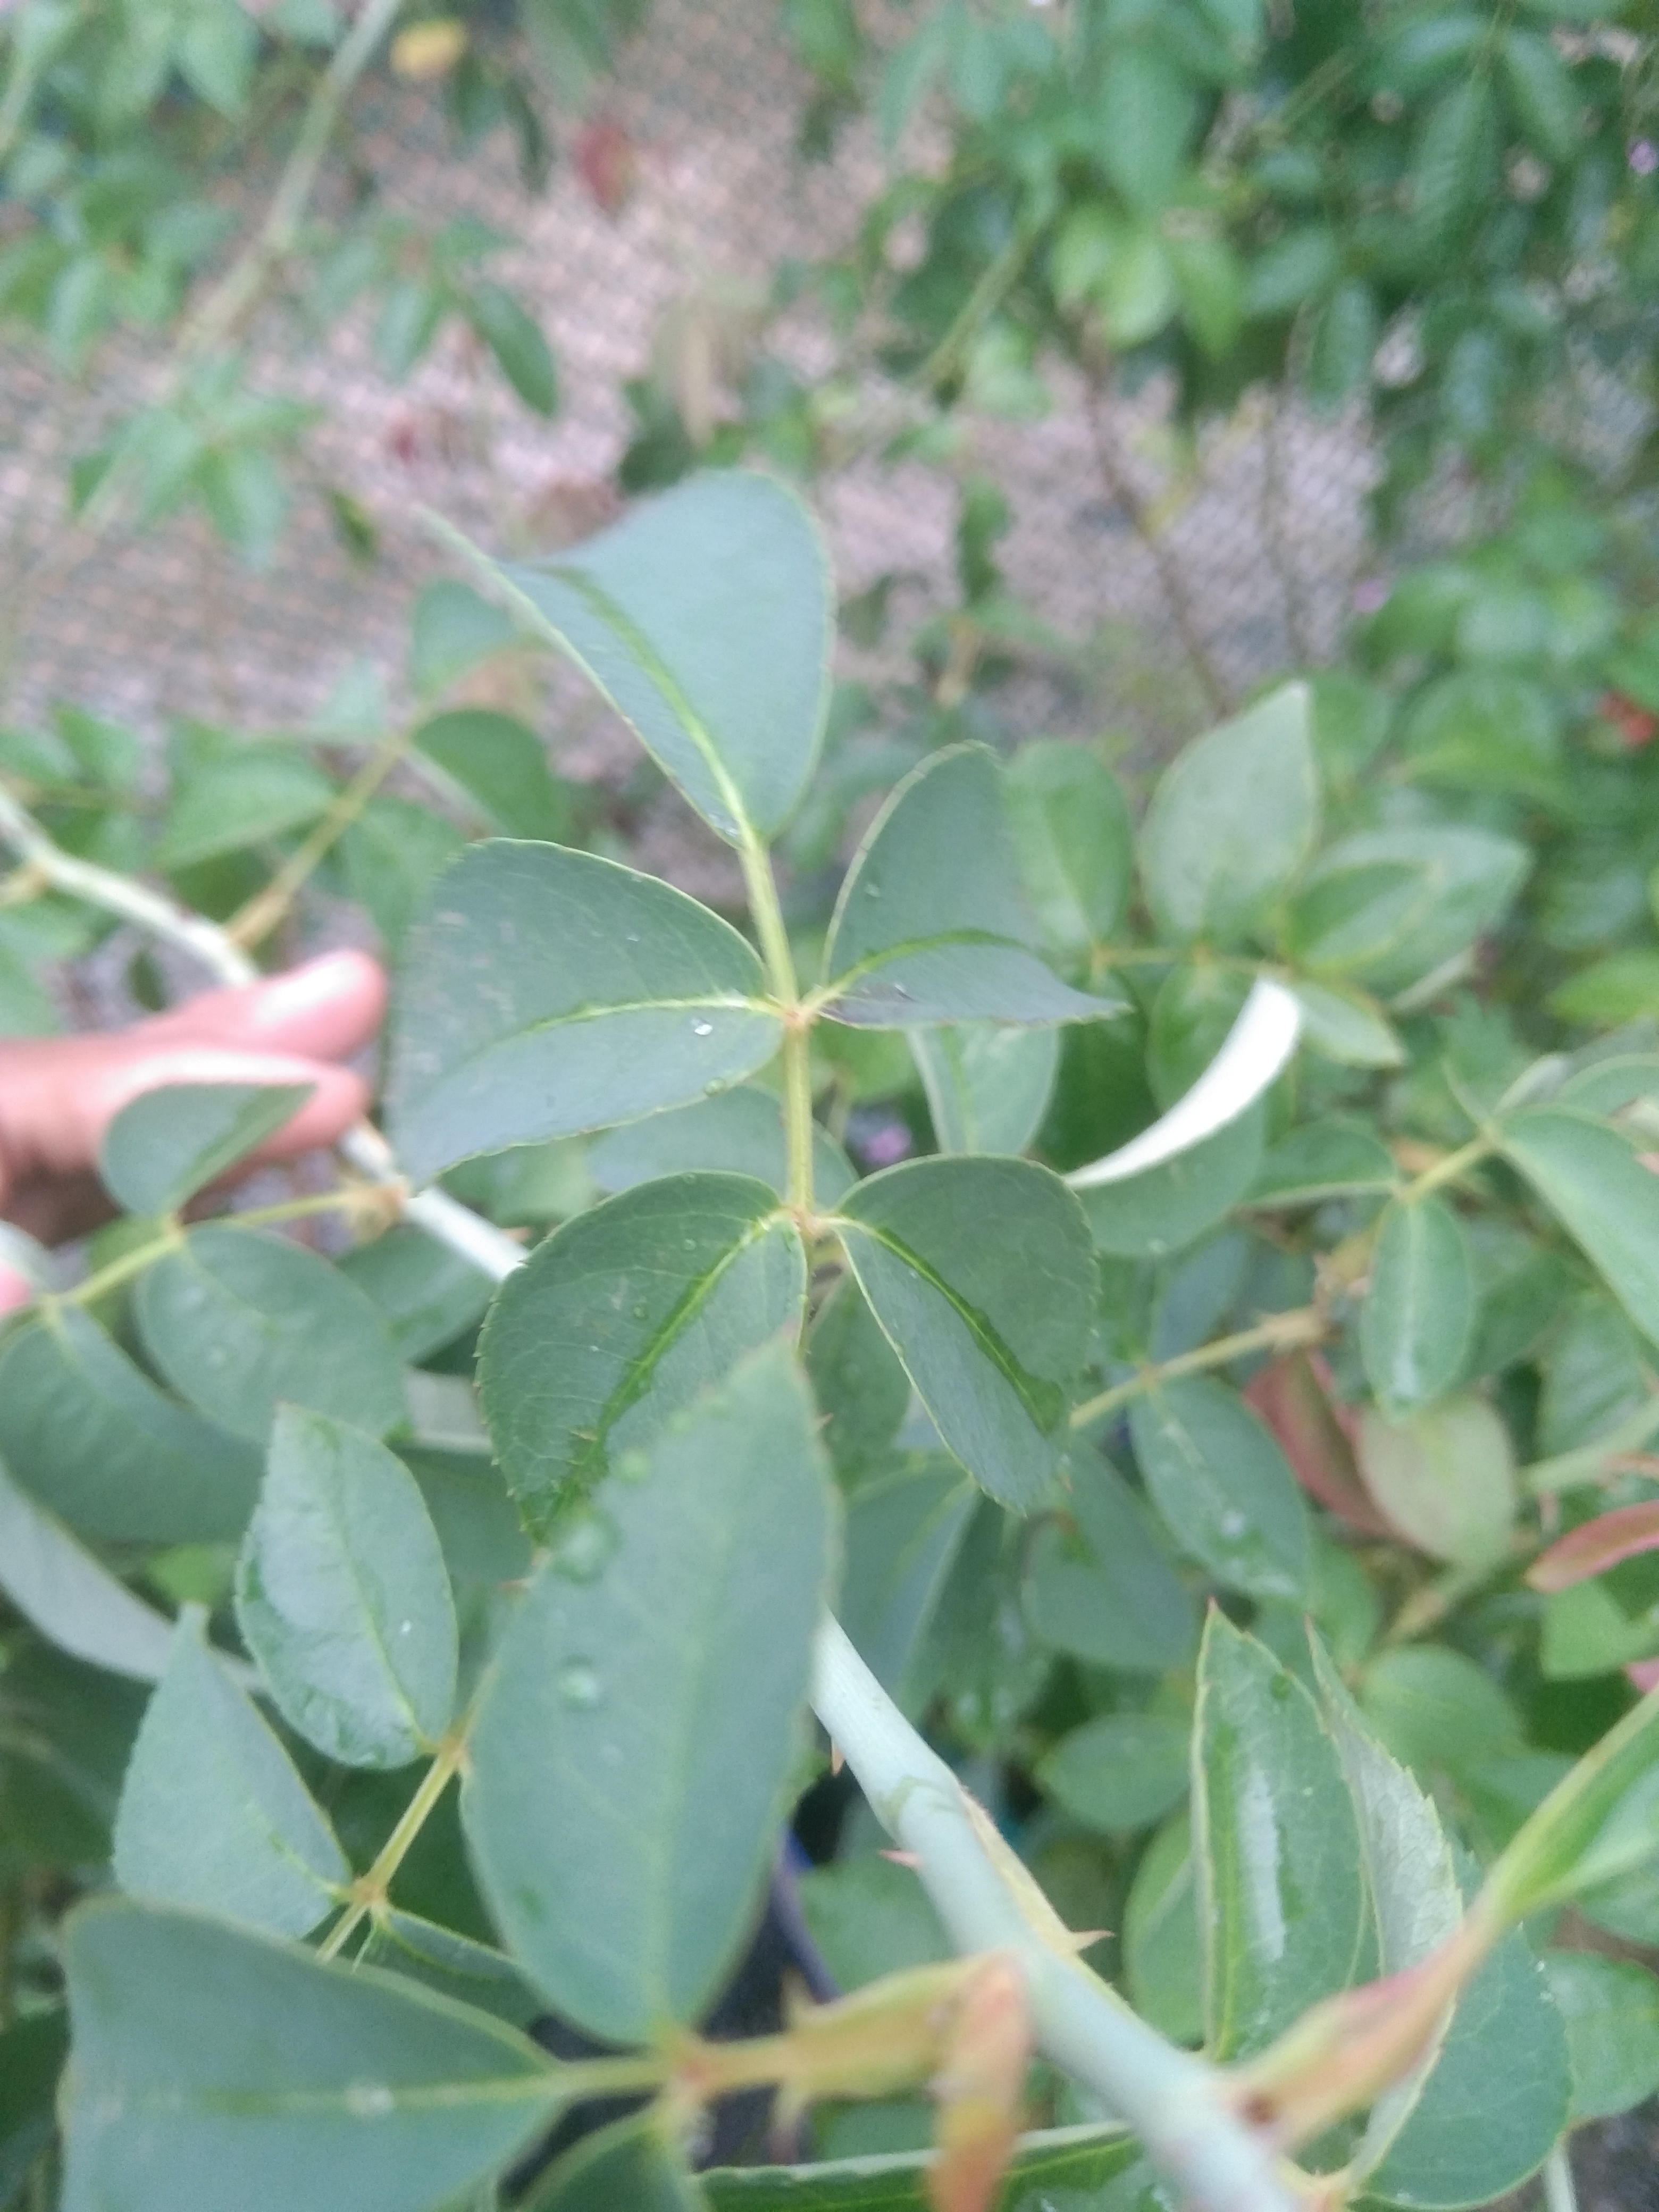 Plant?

rose
